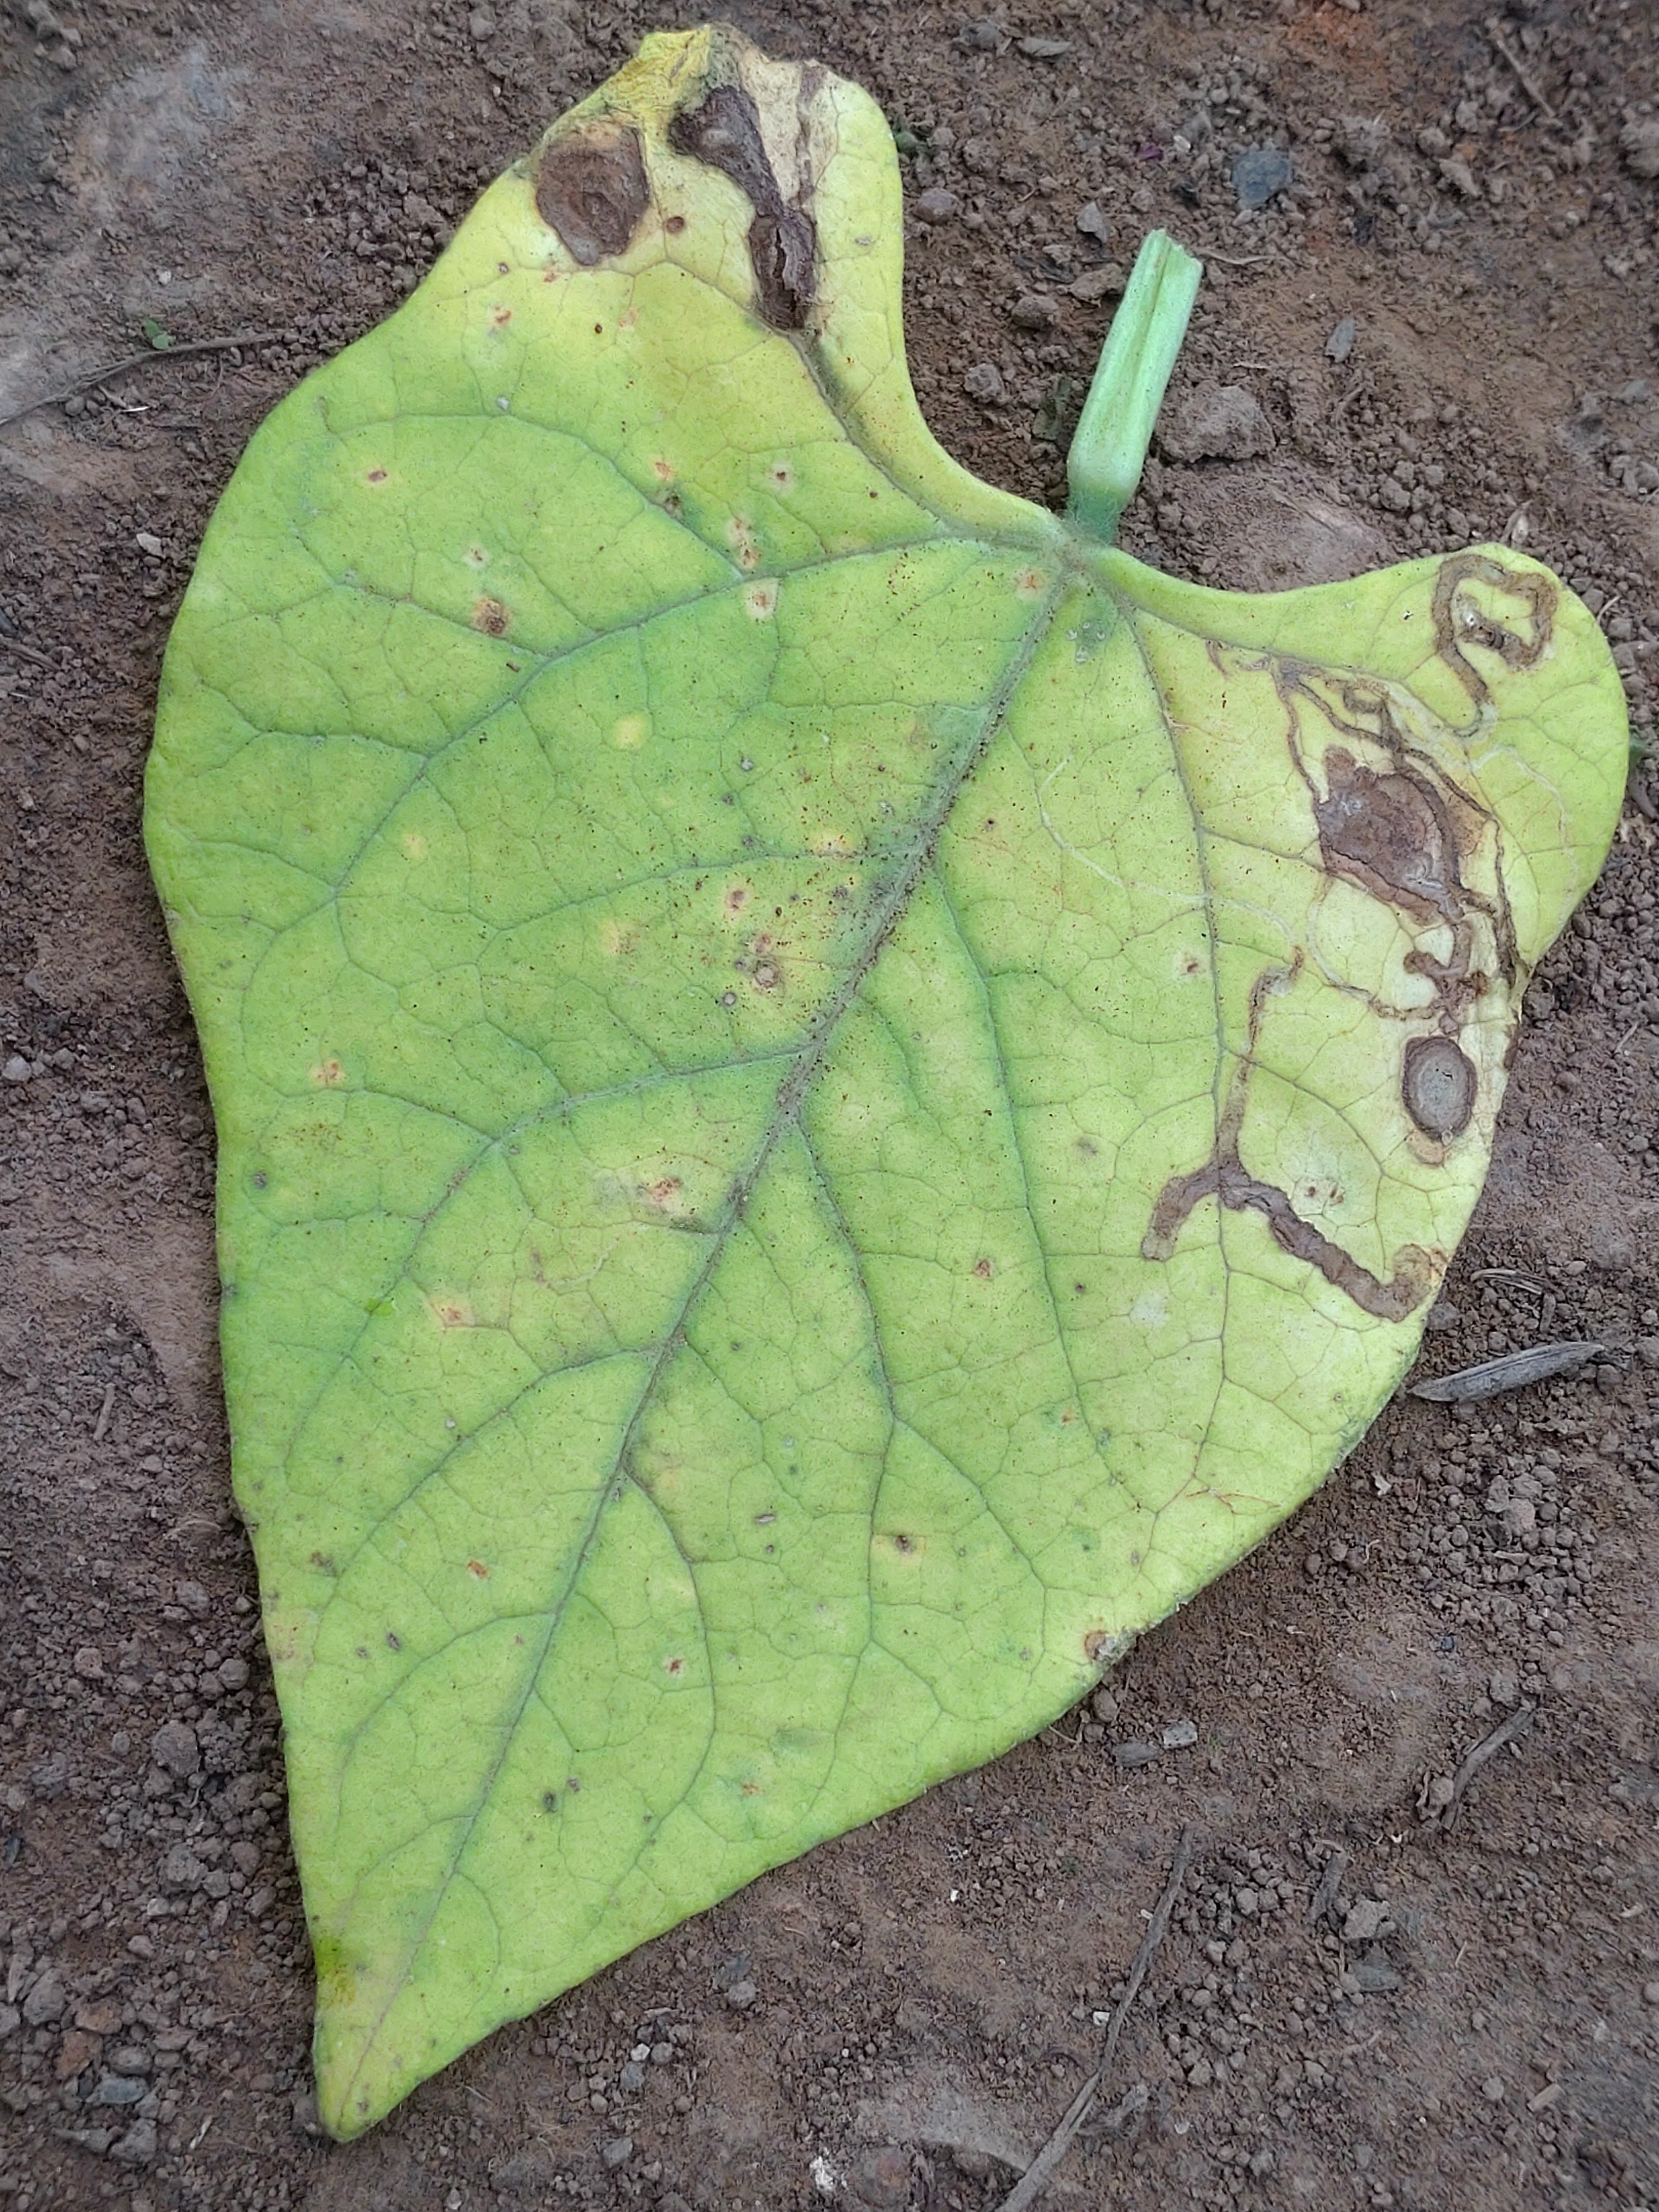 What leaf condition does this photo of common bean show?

anthracnose
